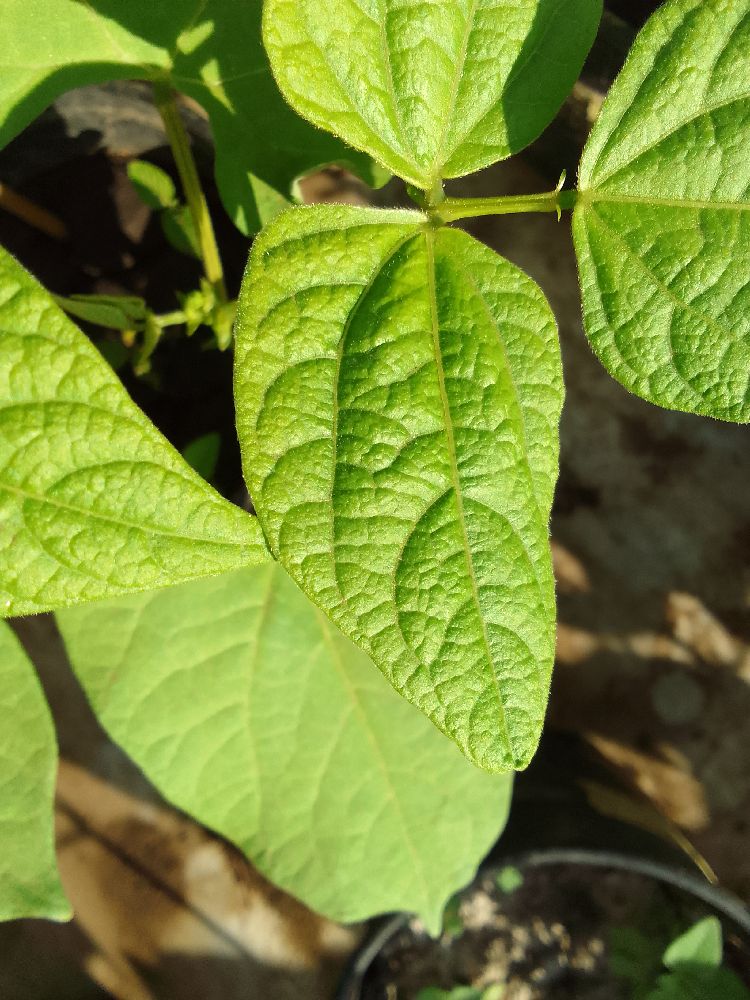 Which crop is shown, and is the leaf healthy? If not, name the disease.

common bean, healthy
